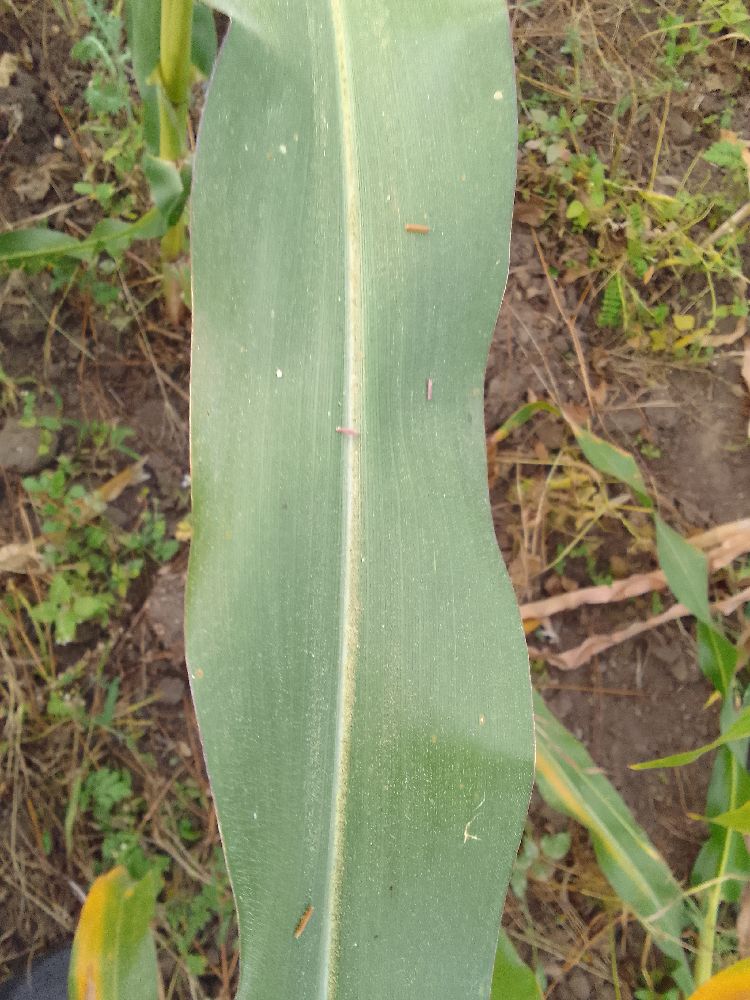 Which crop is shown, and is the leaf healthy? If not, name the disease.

maize, healthy
